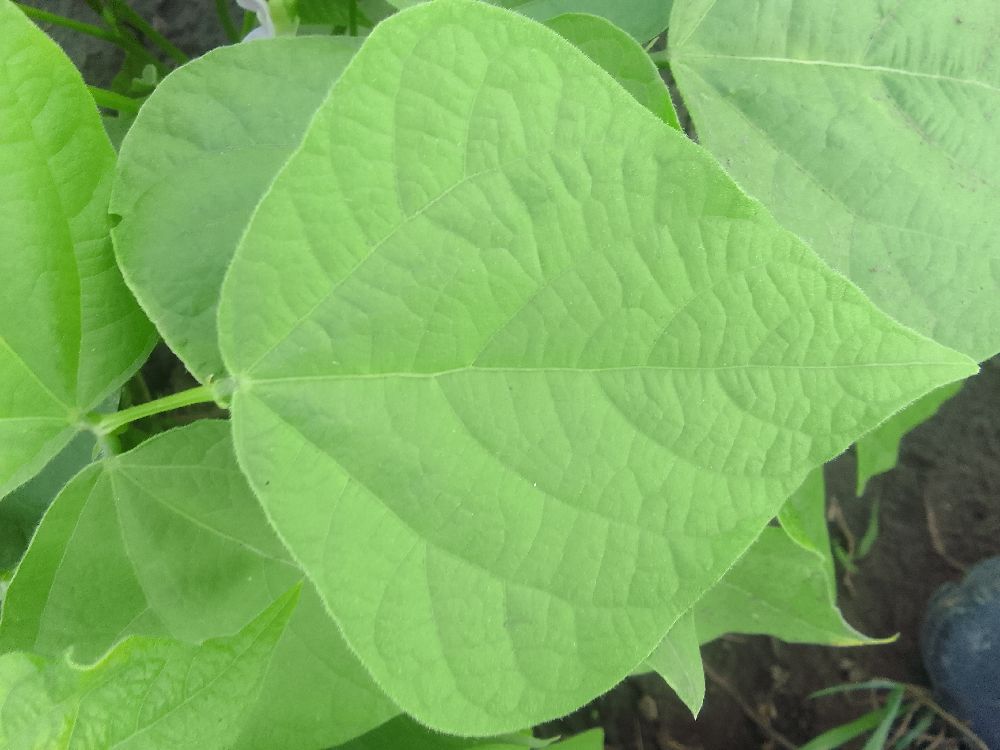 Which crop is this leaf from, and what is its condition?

common bean, healthy
